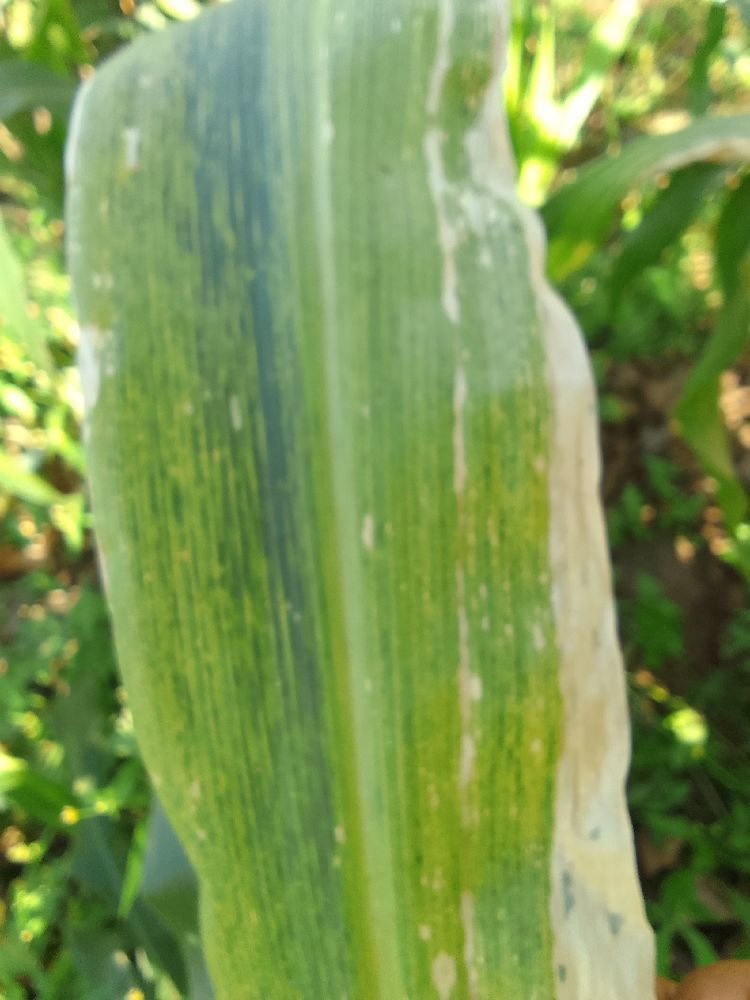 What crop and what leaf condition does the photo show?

maize, maize lethal necrosis
